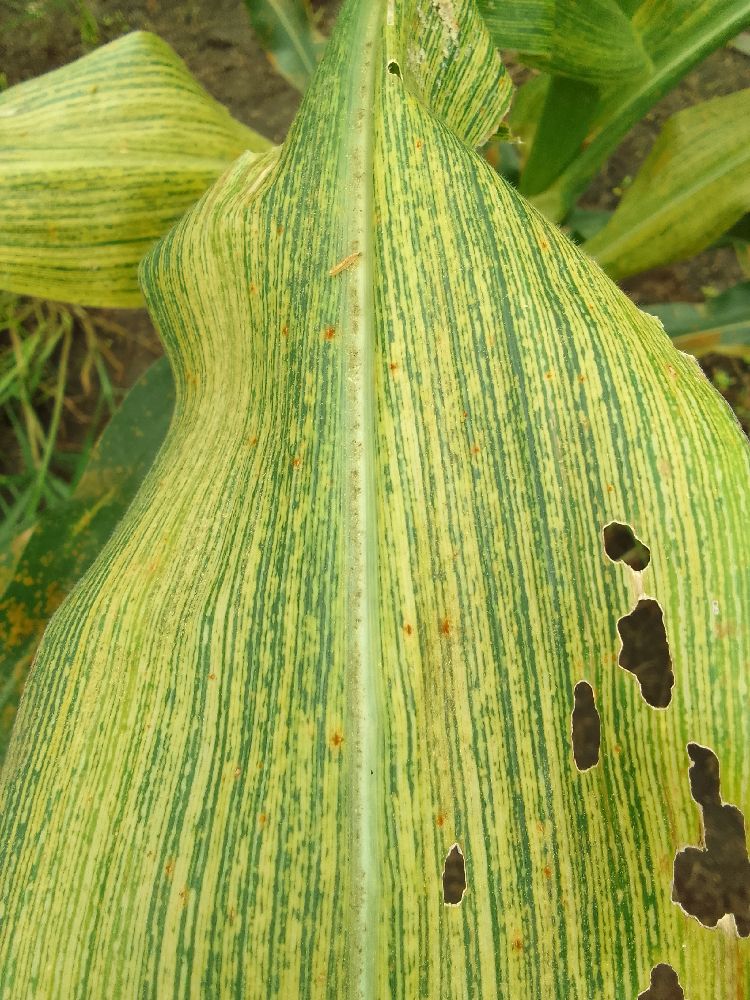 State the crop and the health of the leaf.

maize, maize streak virus
